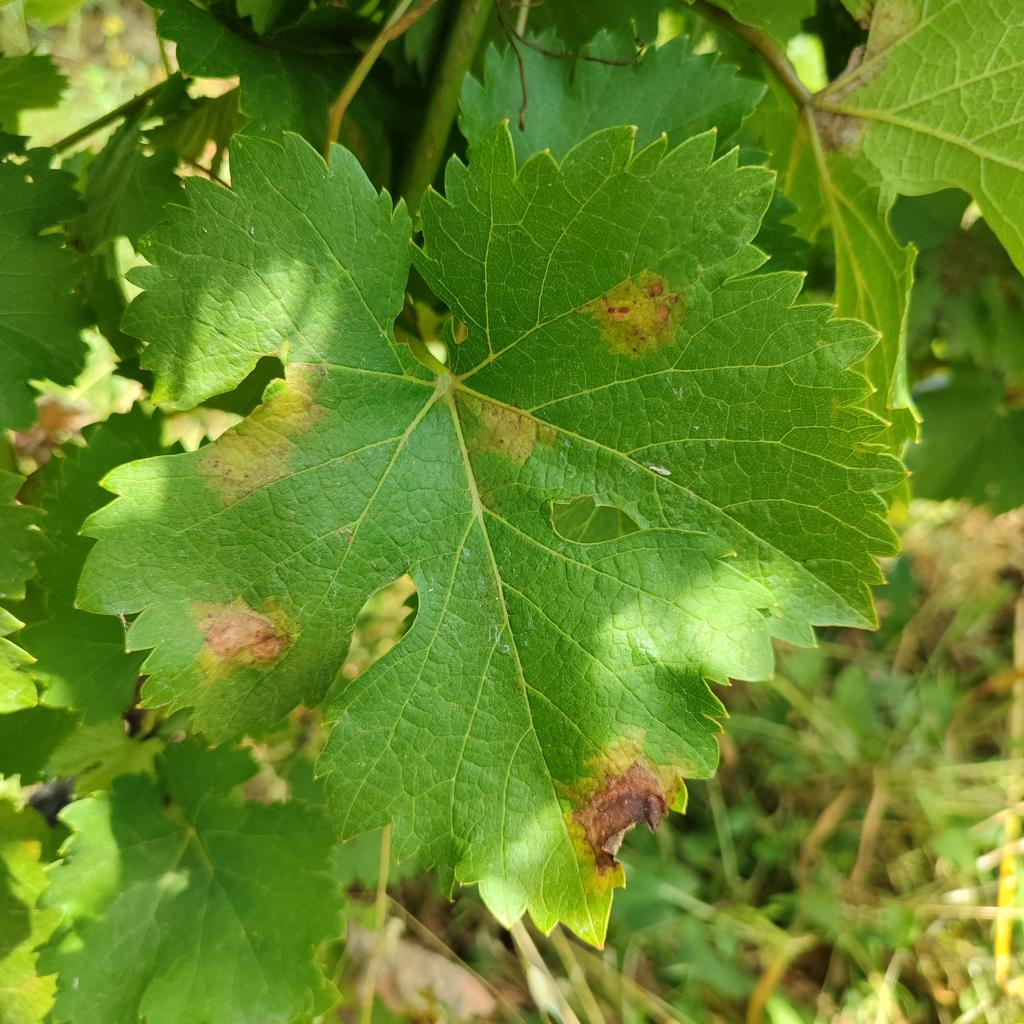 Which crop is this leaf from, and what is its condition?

grapevine, downy mildew
